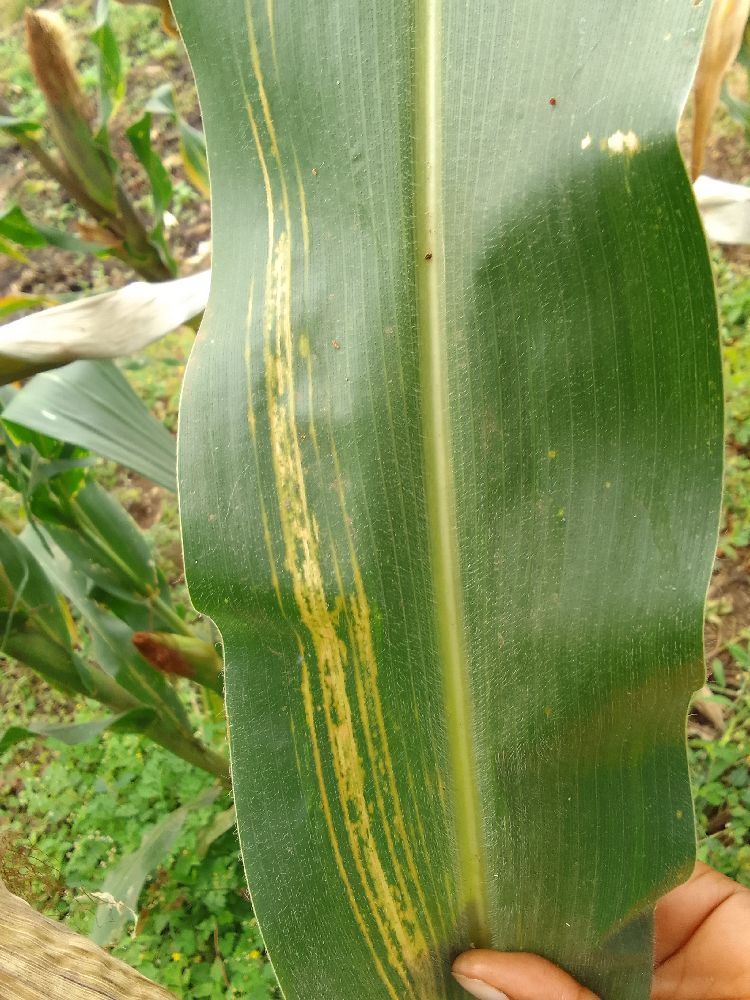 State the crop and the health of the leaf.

maize, maize lethal necrosis
